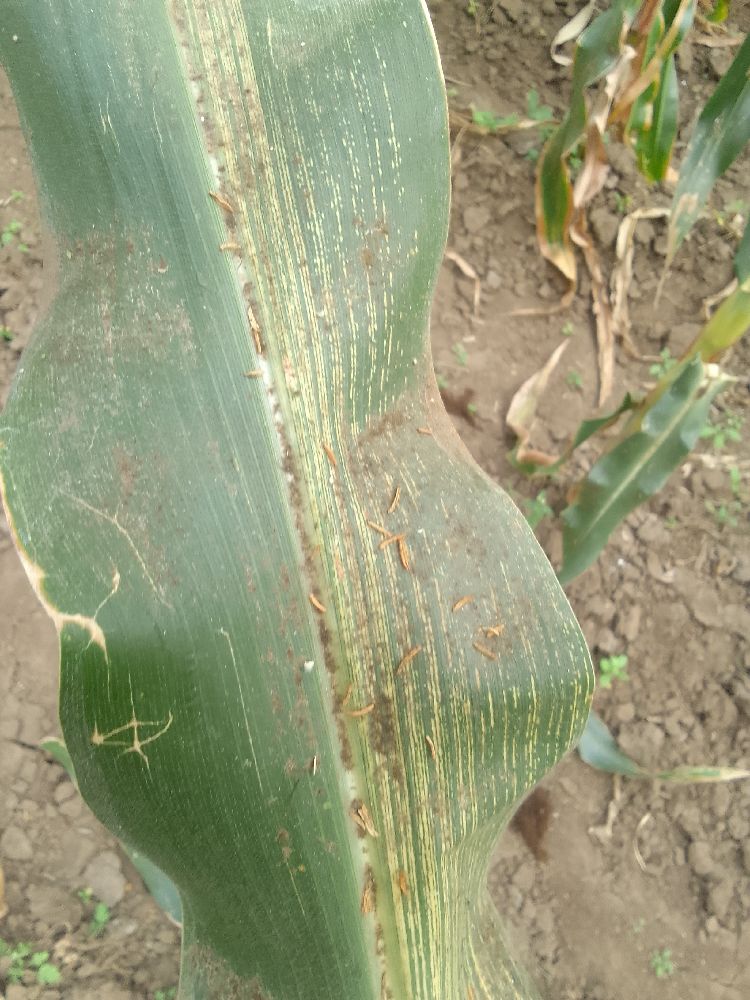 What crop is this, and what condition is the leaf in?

maize, maize streak virus
